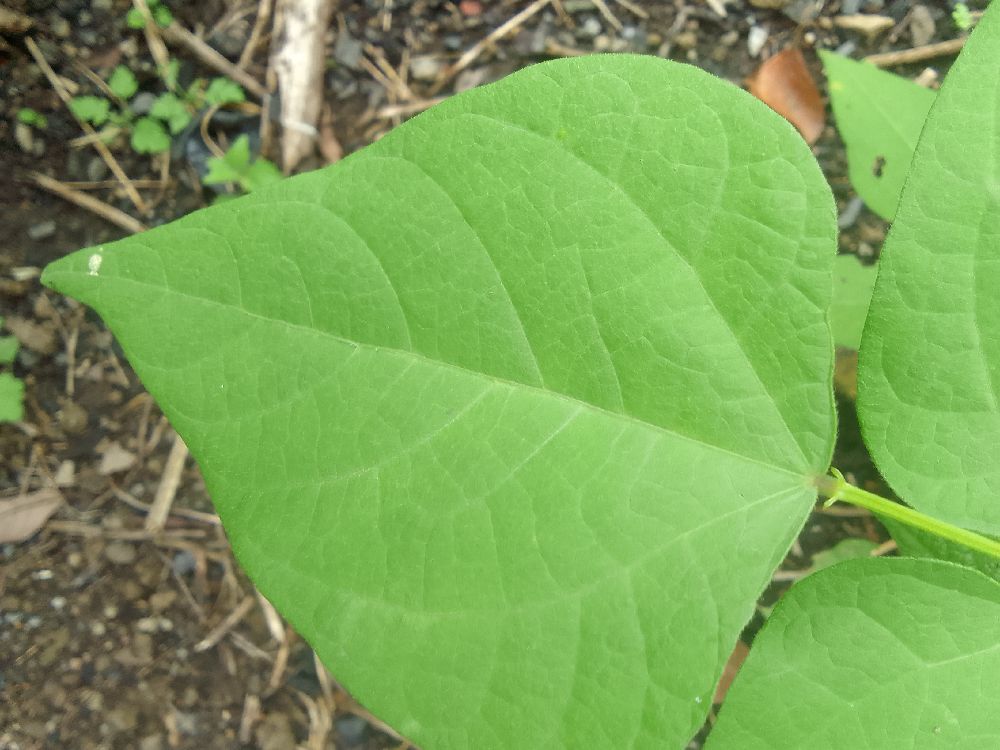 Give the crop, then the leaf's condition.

common bean, healthy
